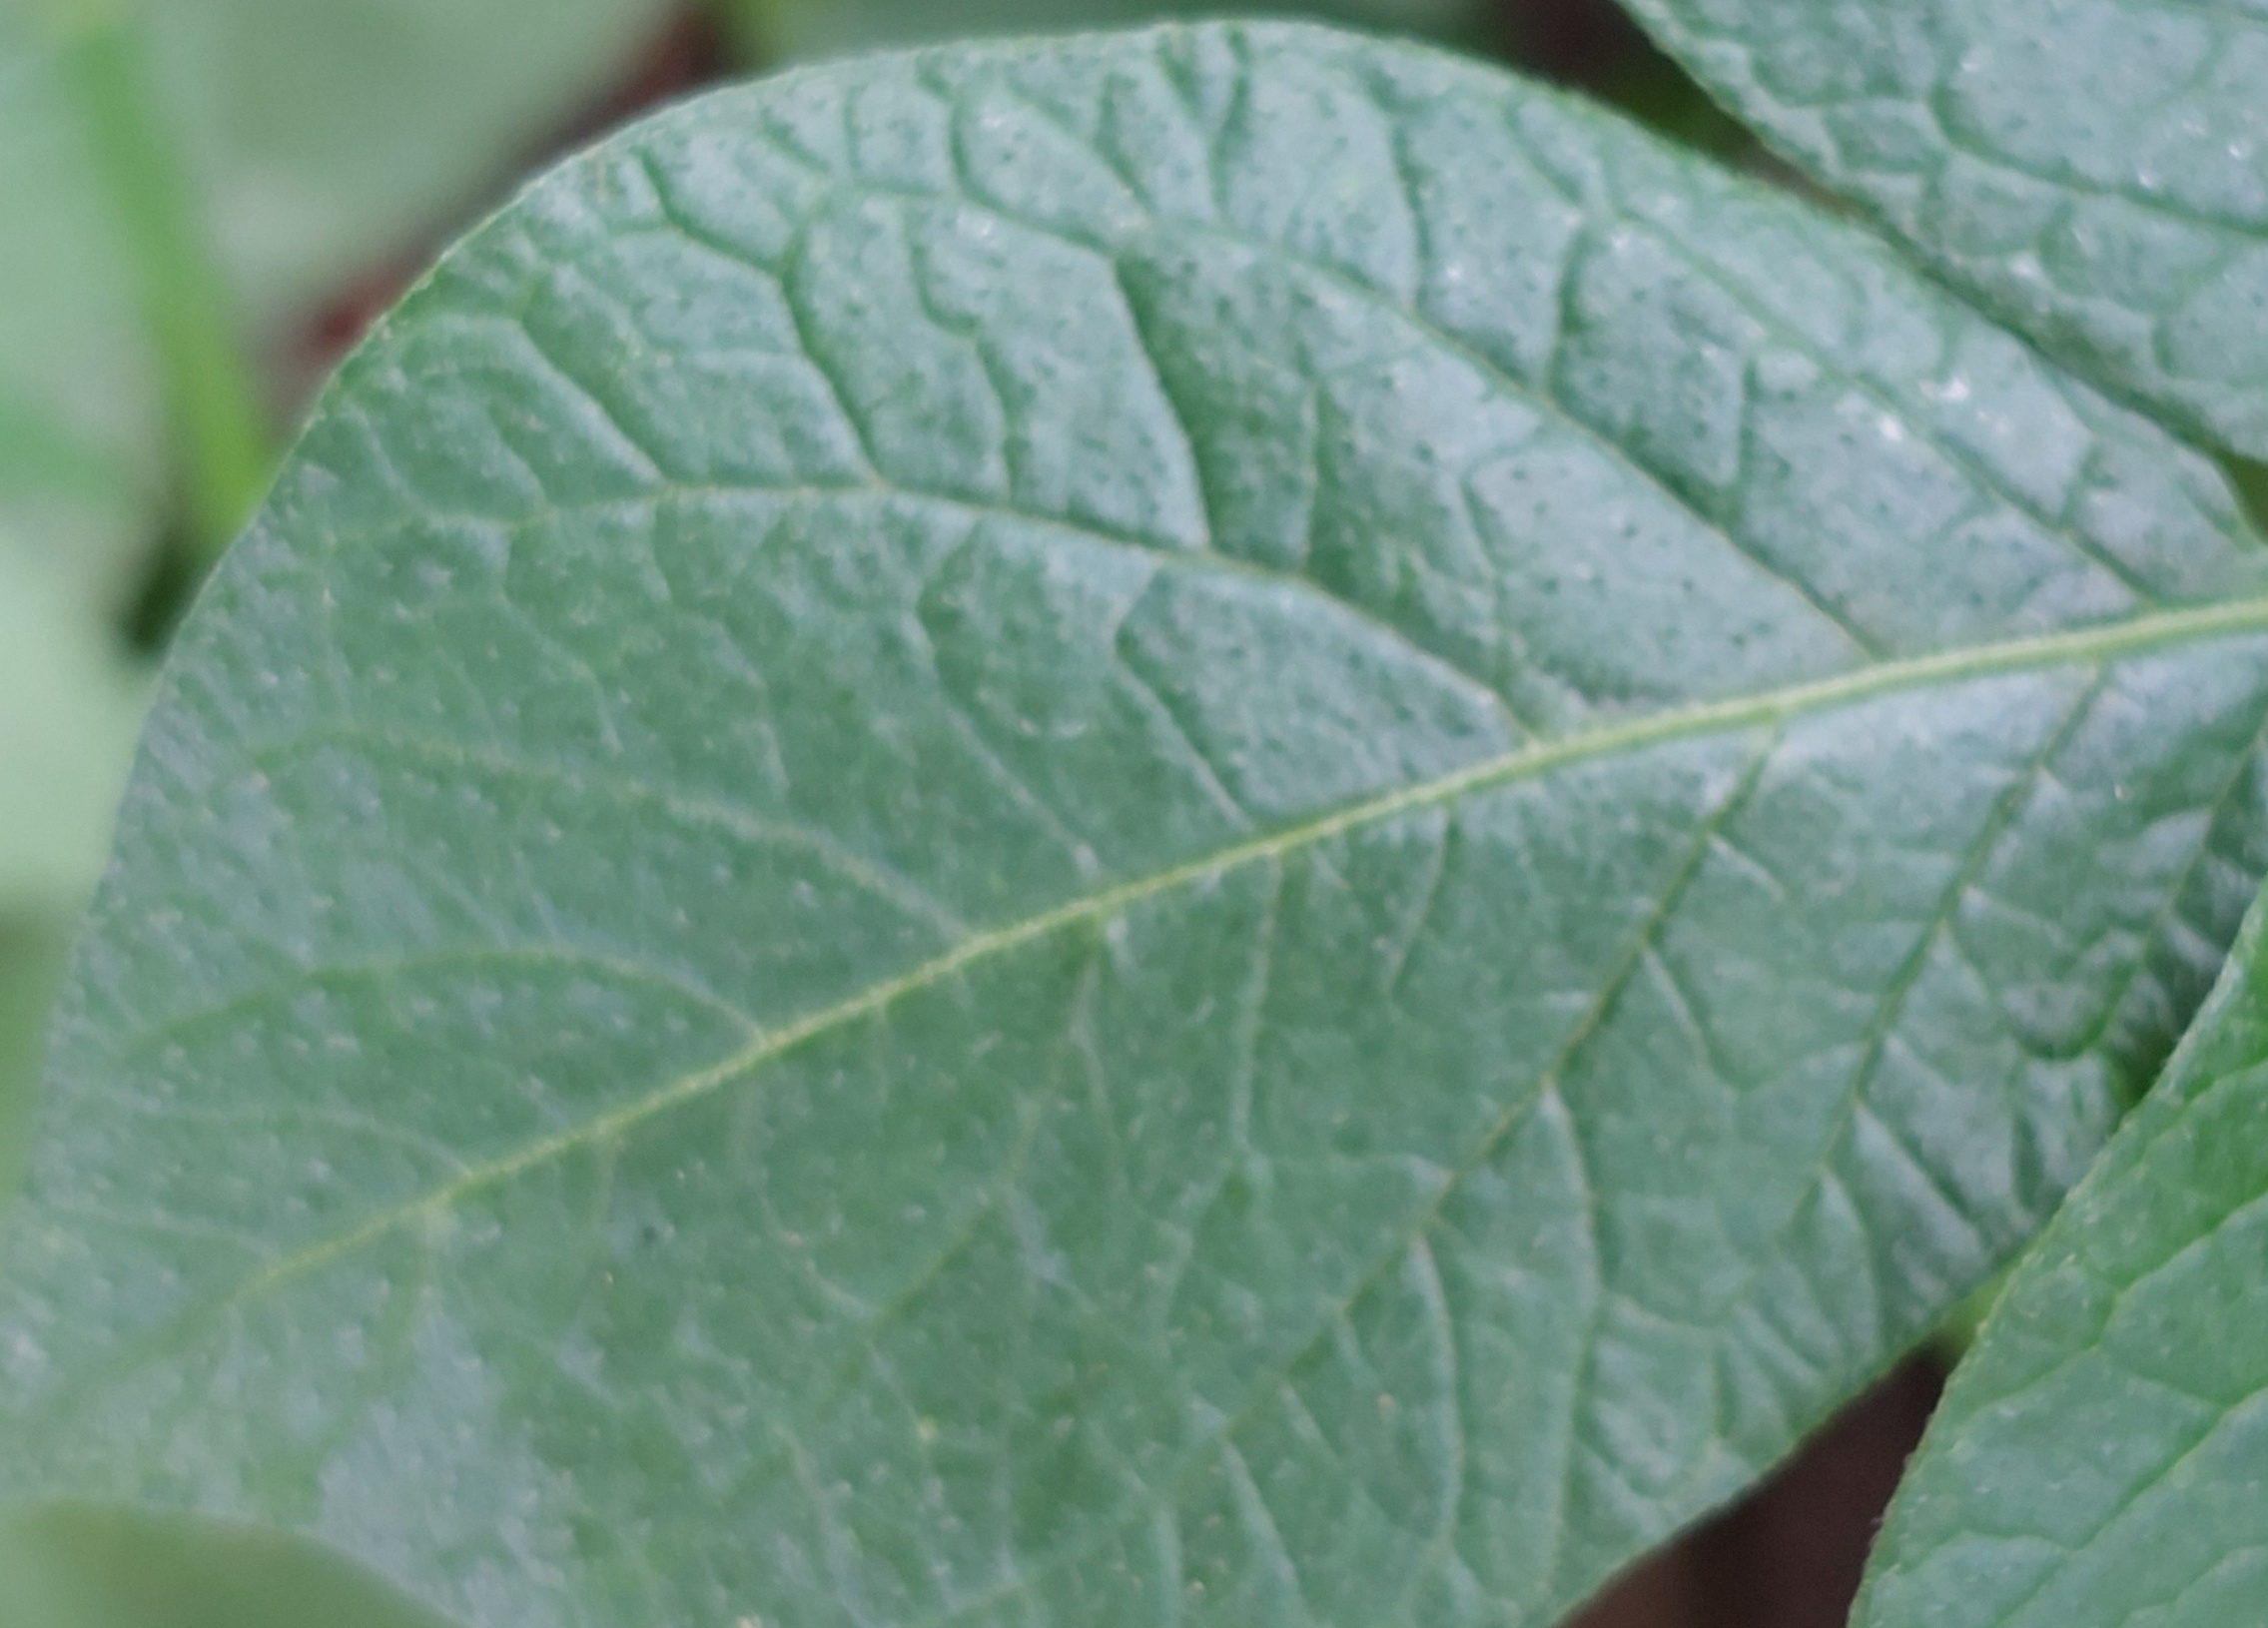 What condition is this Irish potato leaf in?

healthy
